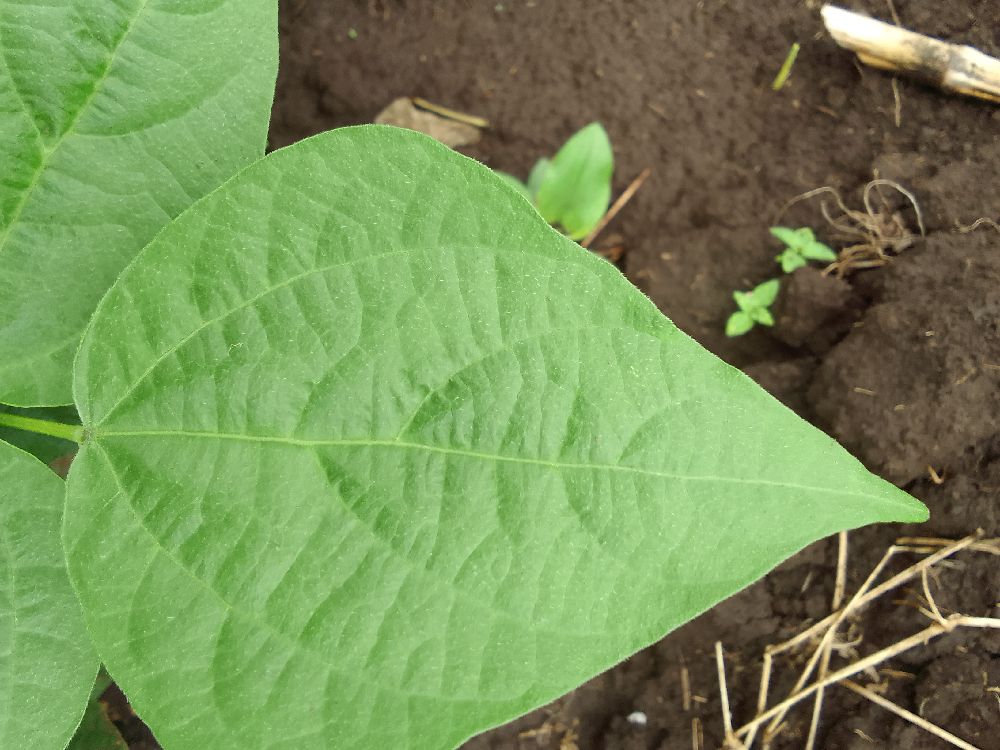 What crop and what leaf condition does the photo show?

common bean, healthy
